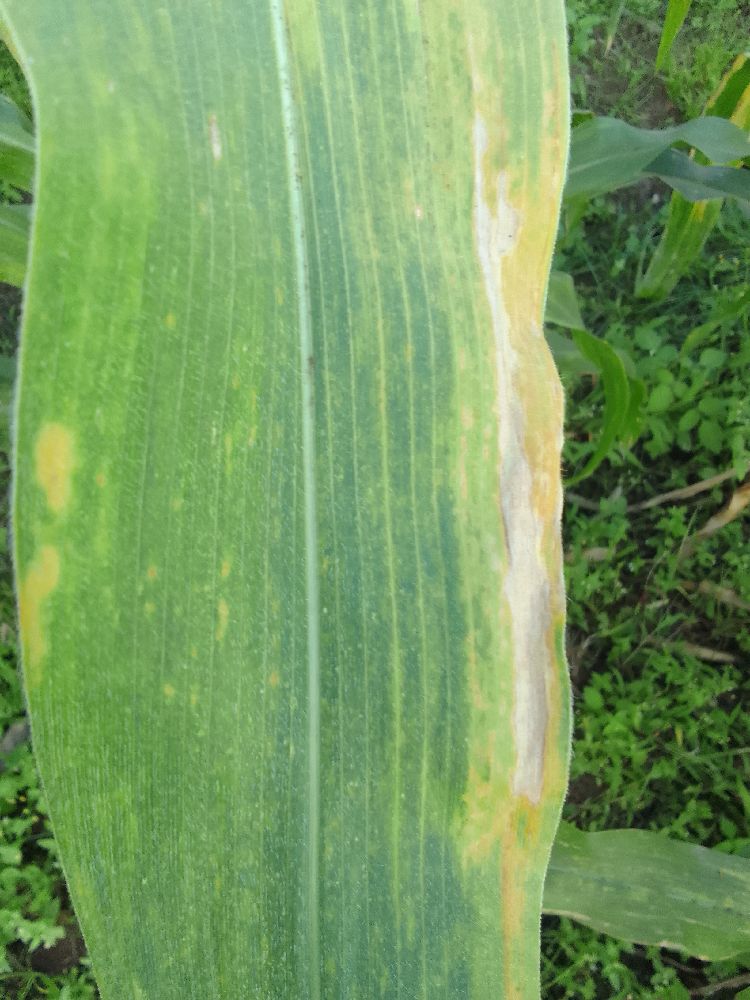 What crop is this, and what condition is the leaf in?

maize, maize lethal necrosis
